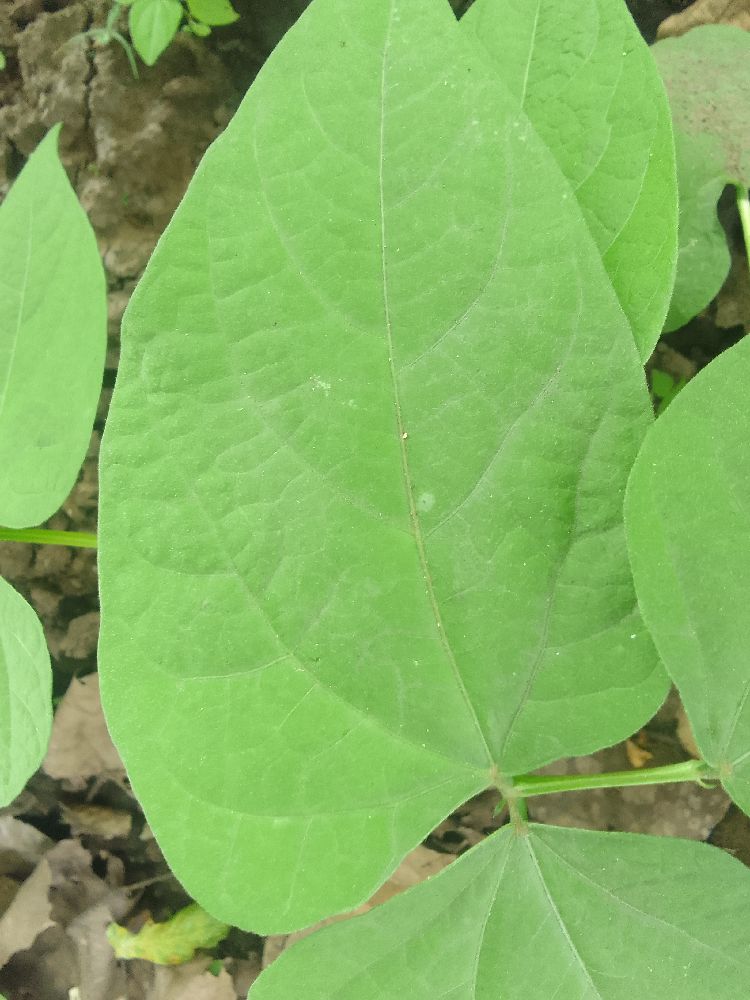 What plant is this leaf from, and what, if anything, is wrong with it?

common bean, healthy
